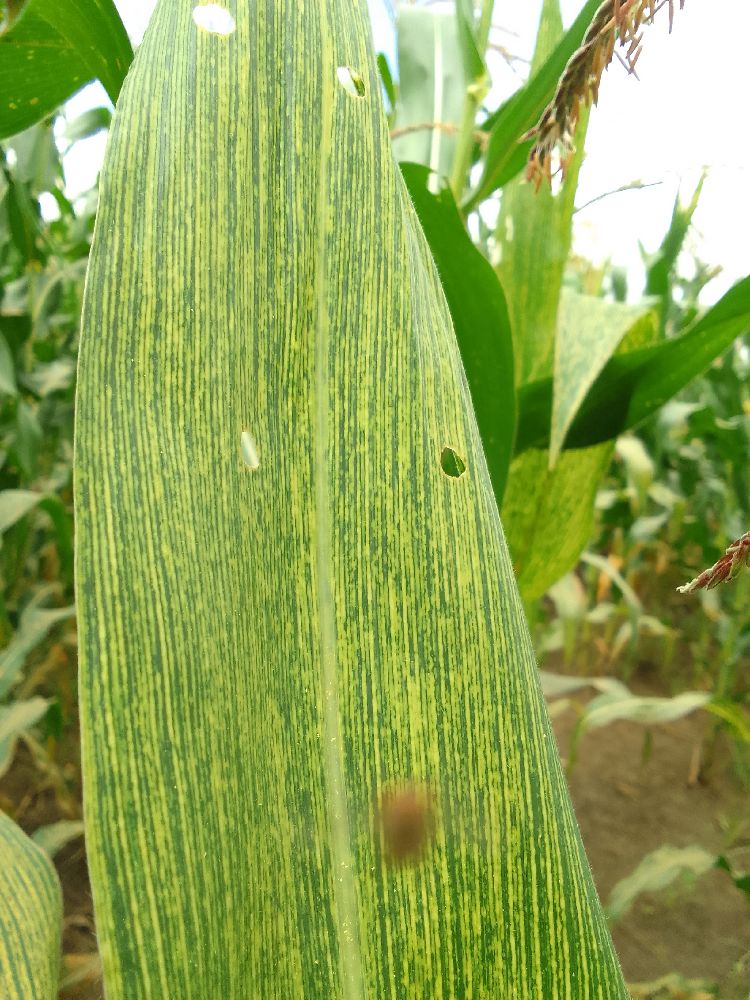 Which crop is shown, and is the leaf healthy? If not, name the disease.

maize, maize streak virus
